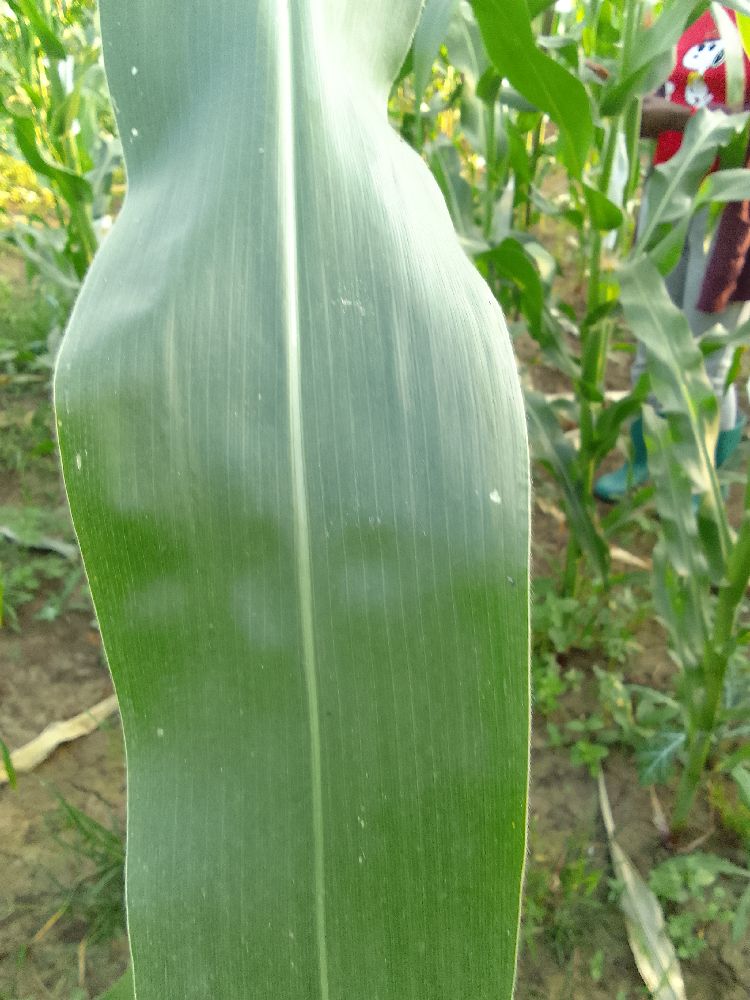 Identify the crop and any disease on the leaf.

maize, healthy
